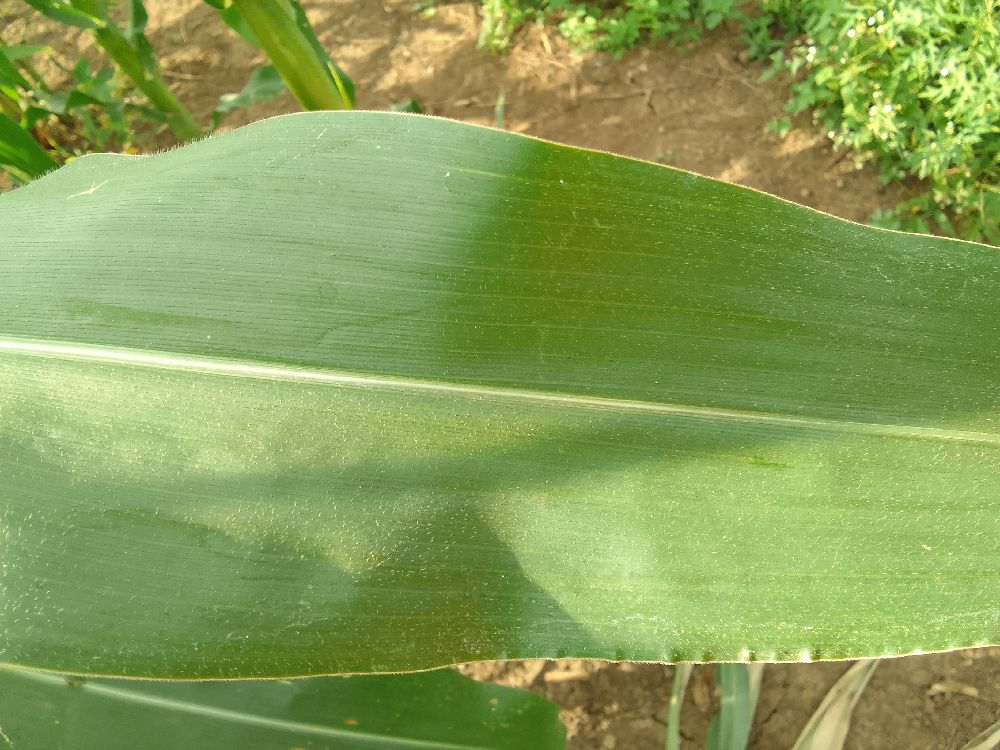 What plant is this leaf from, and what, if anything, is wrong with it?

maize, healthy
